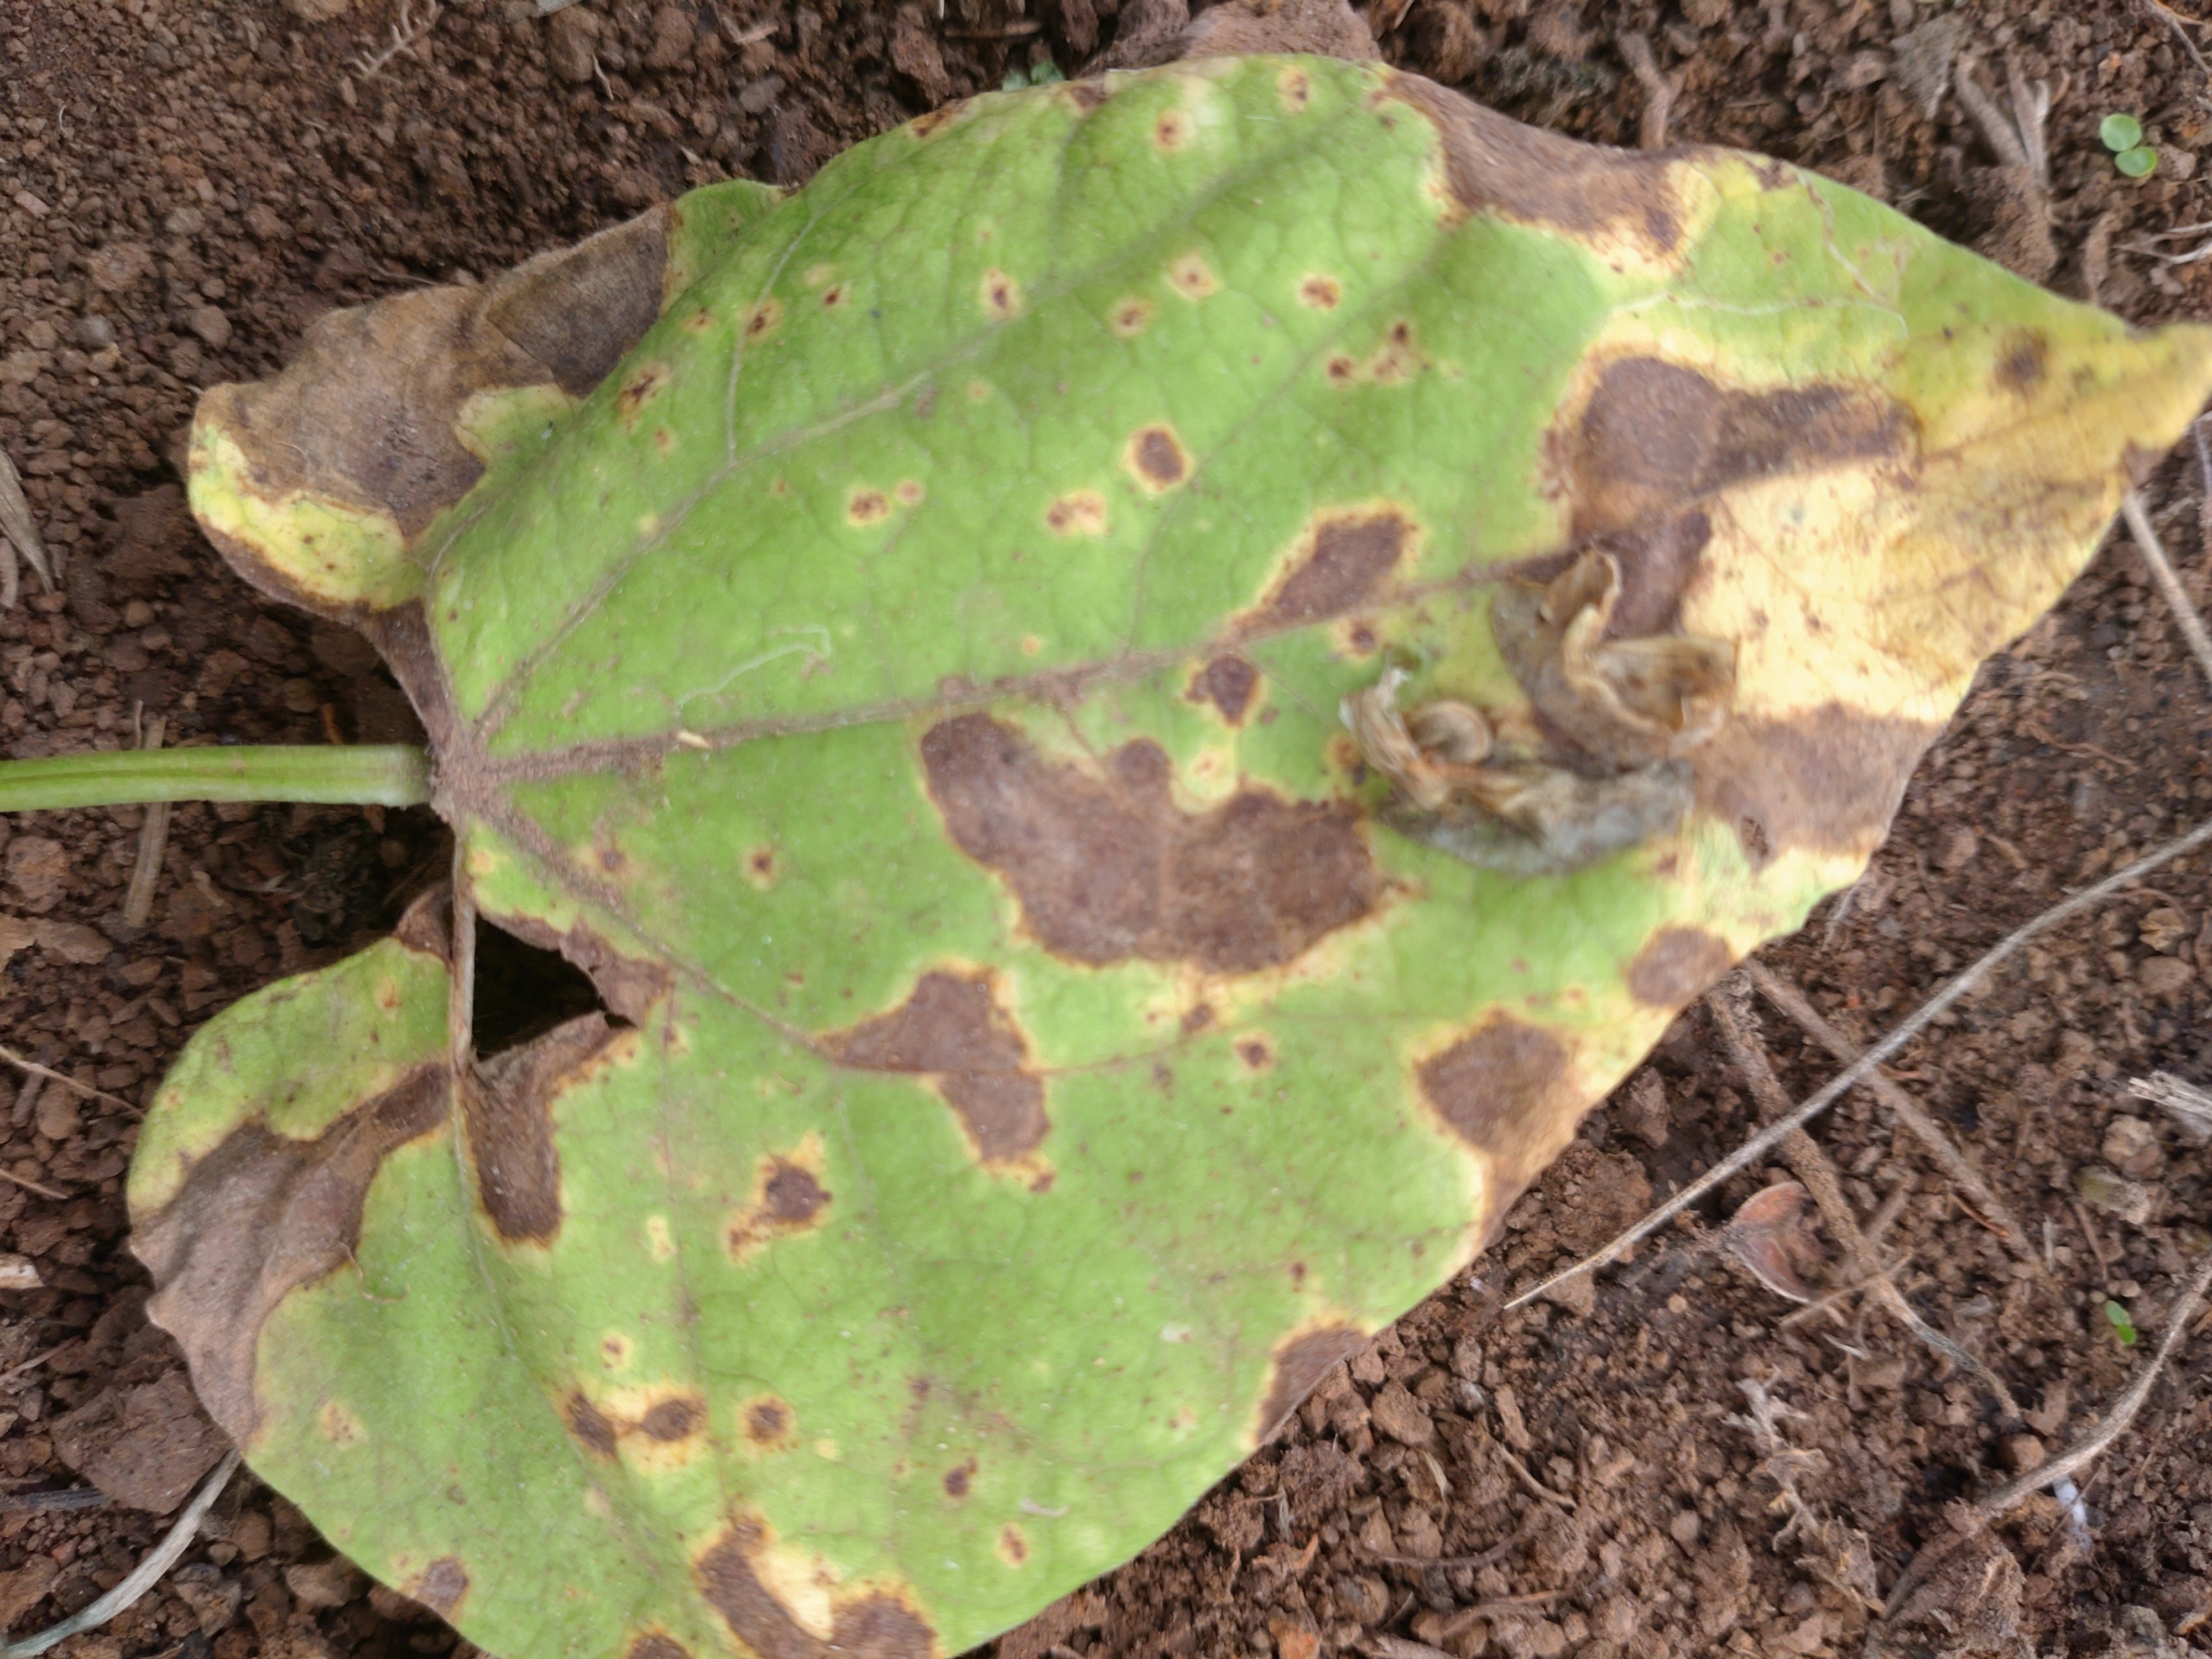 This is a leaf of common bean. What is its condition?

rust
